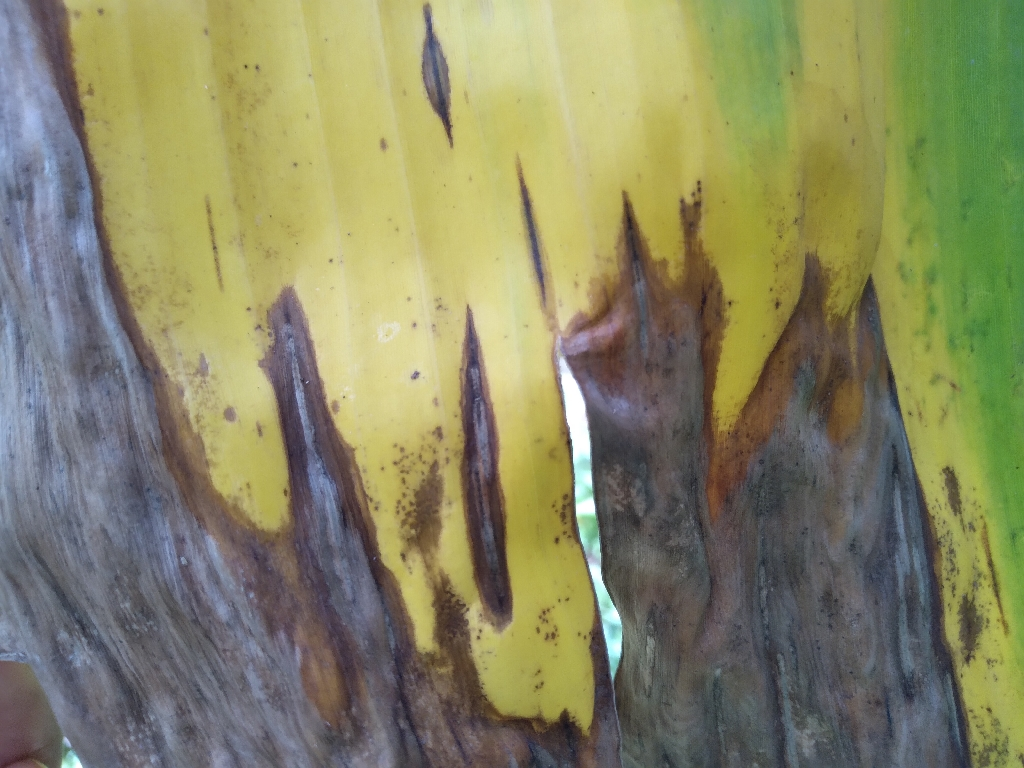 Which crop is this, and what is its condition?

banana, black sigatoka
